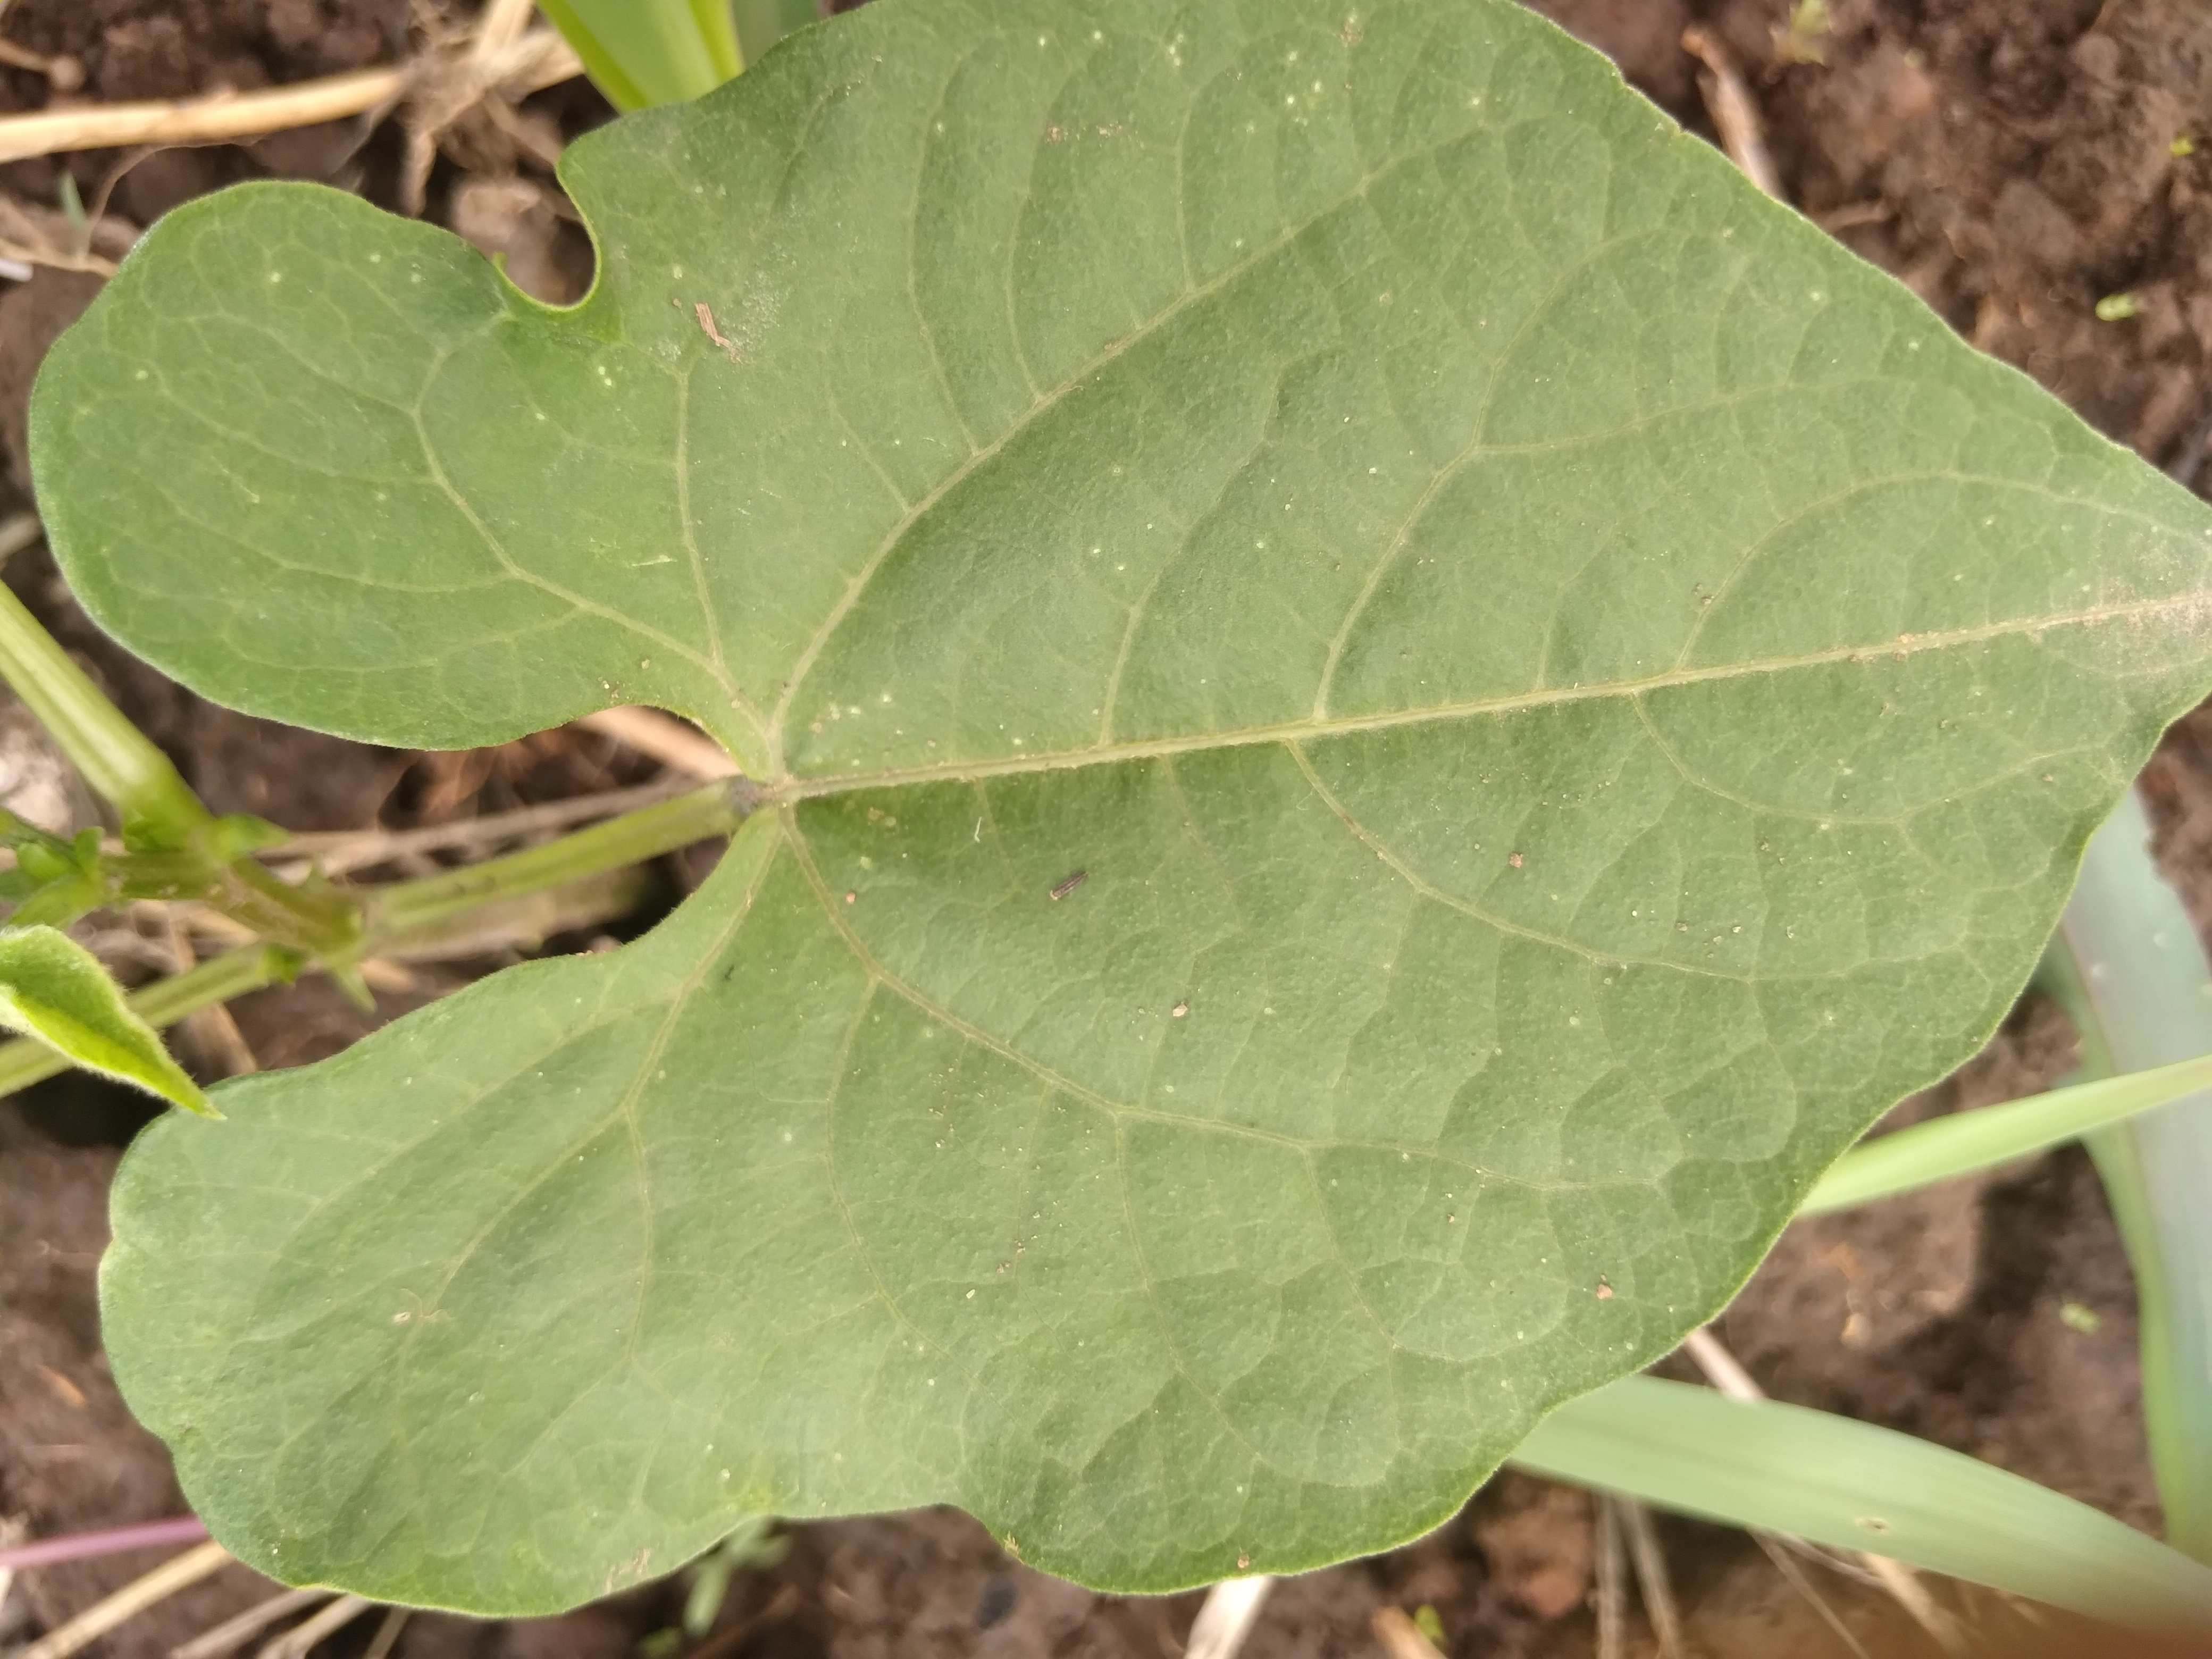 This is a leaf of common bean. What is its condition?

healthy
